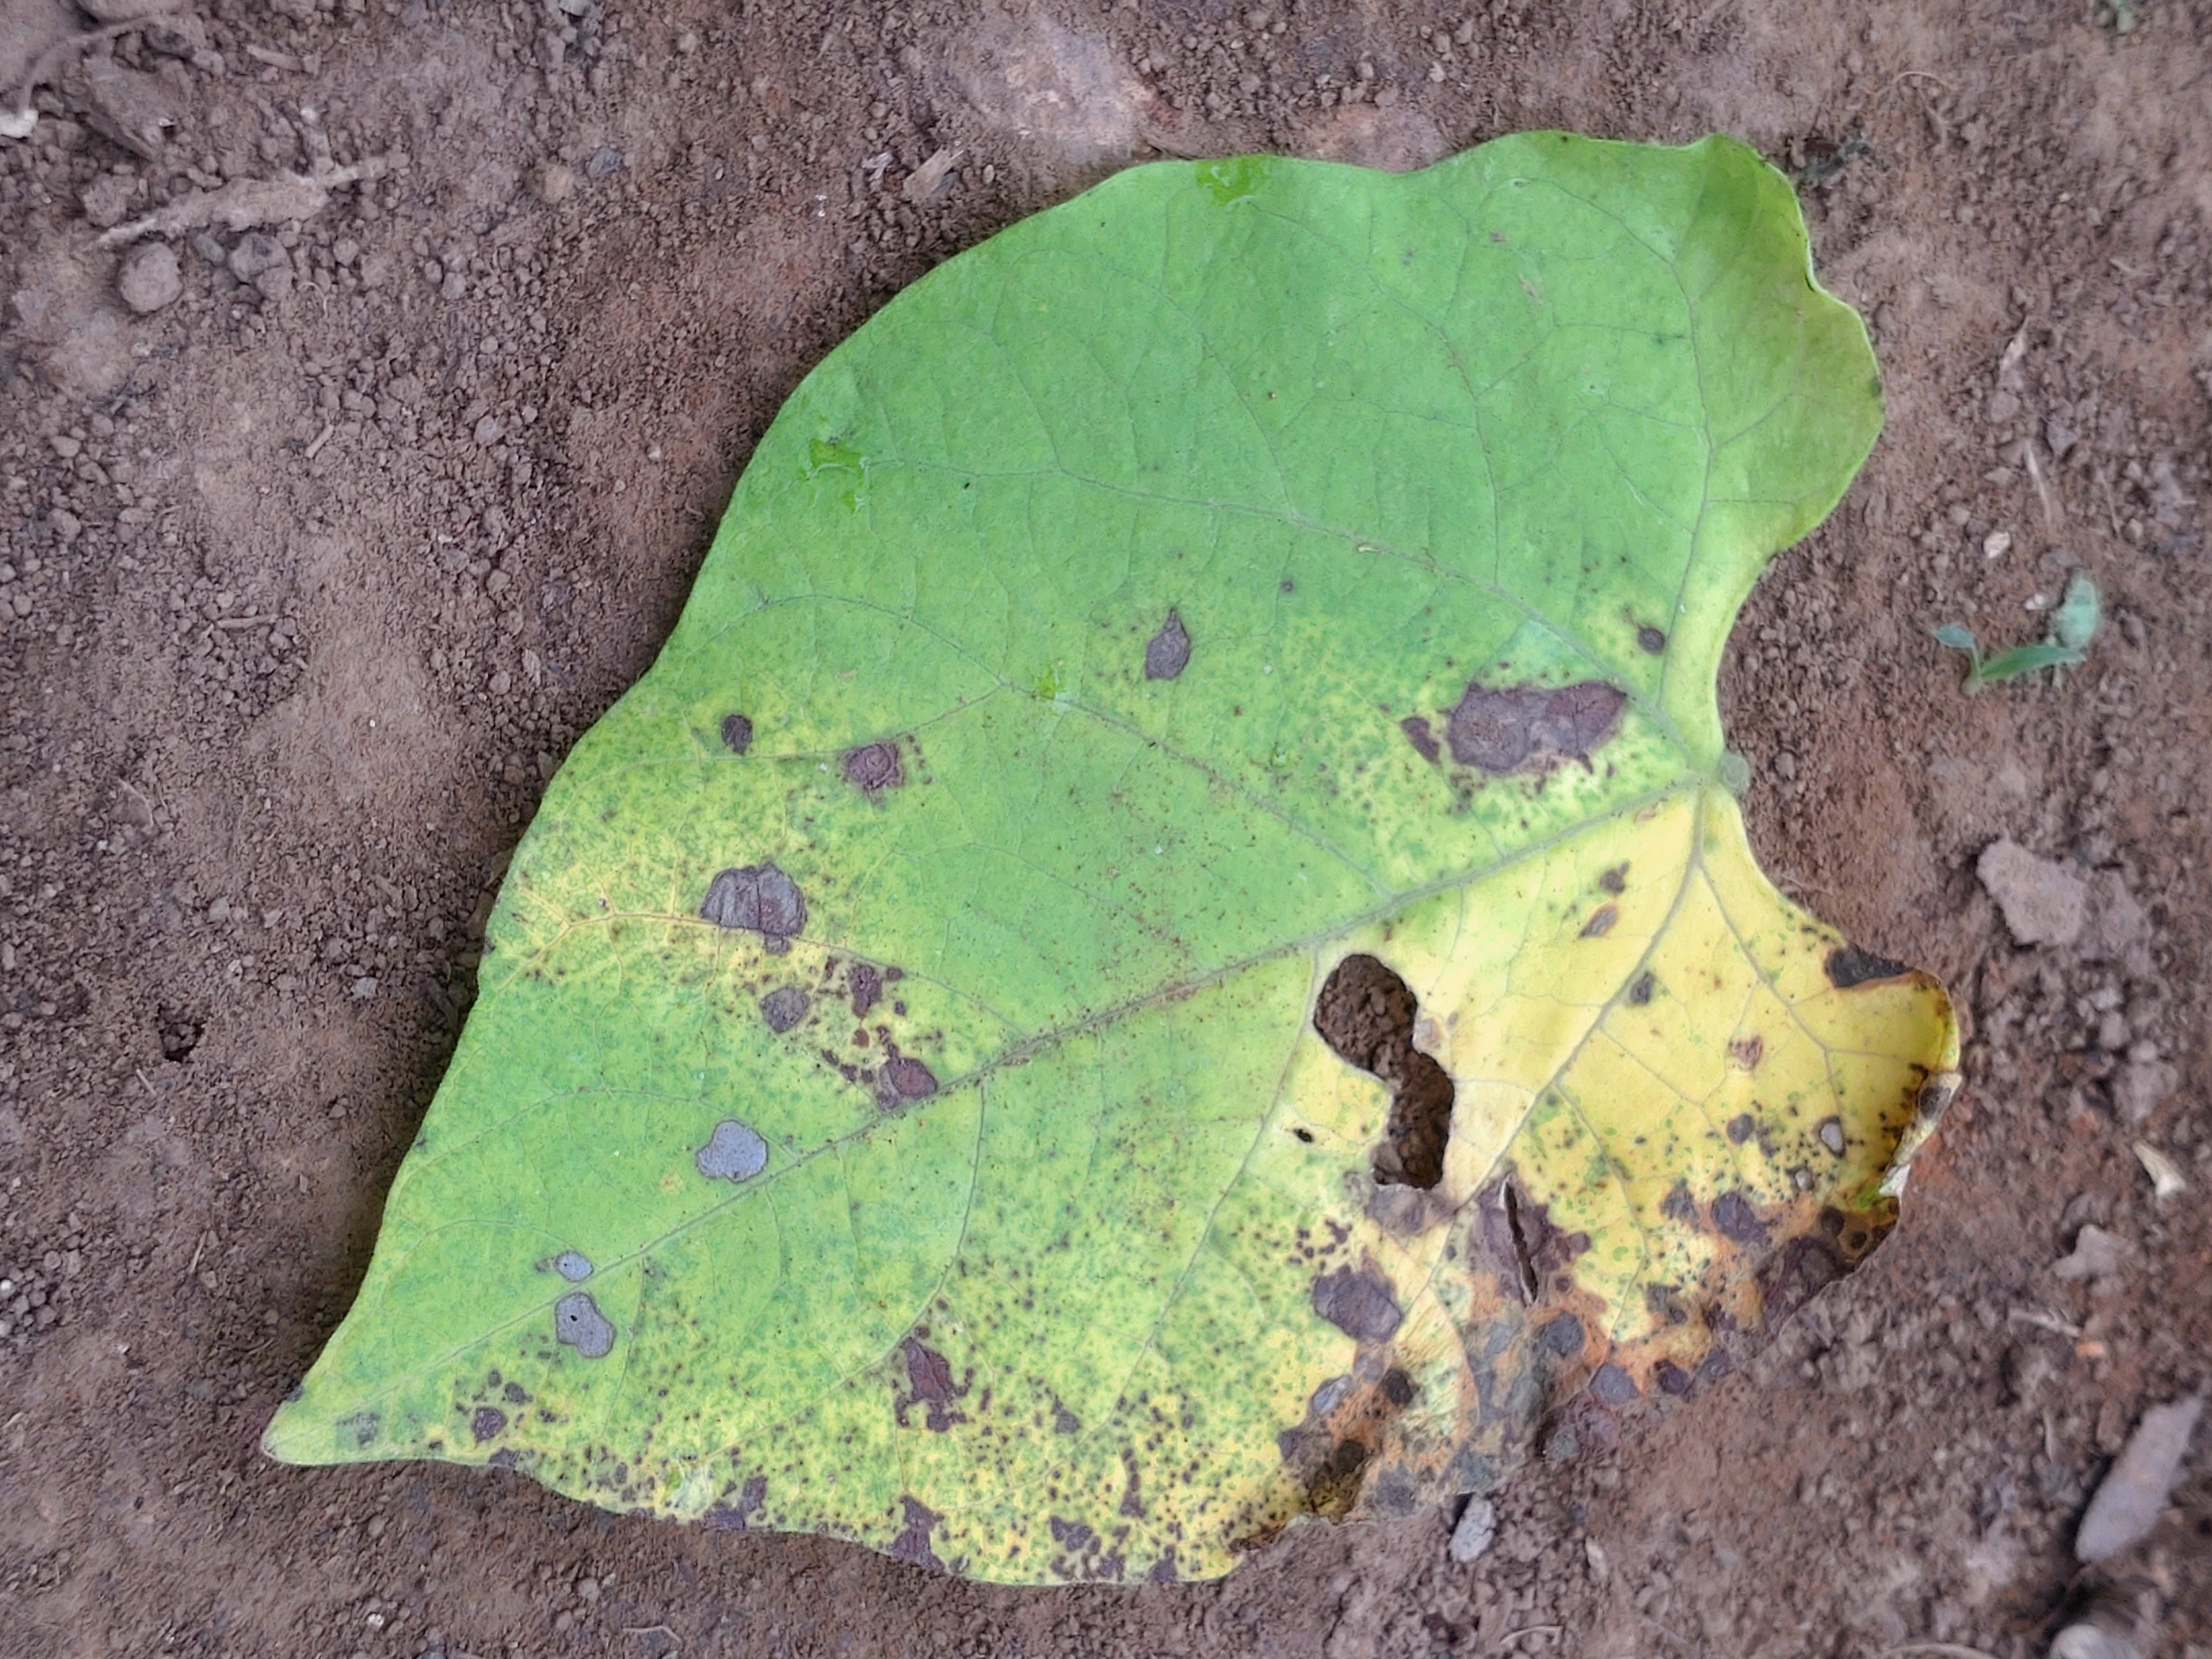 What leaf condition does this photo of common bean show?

anthracnose
